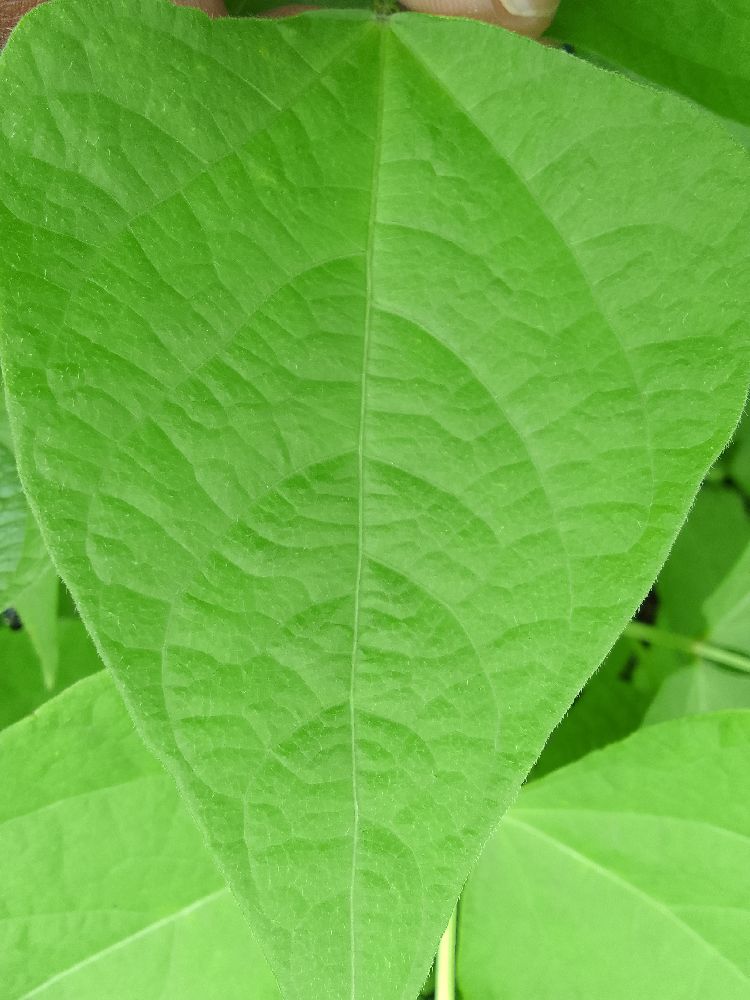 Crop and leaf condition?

common bean, healthy
